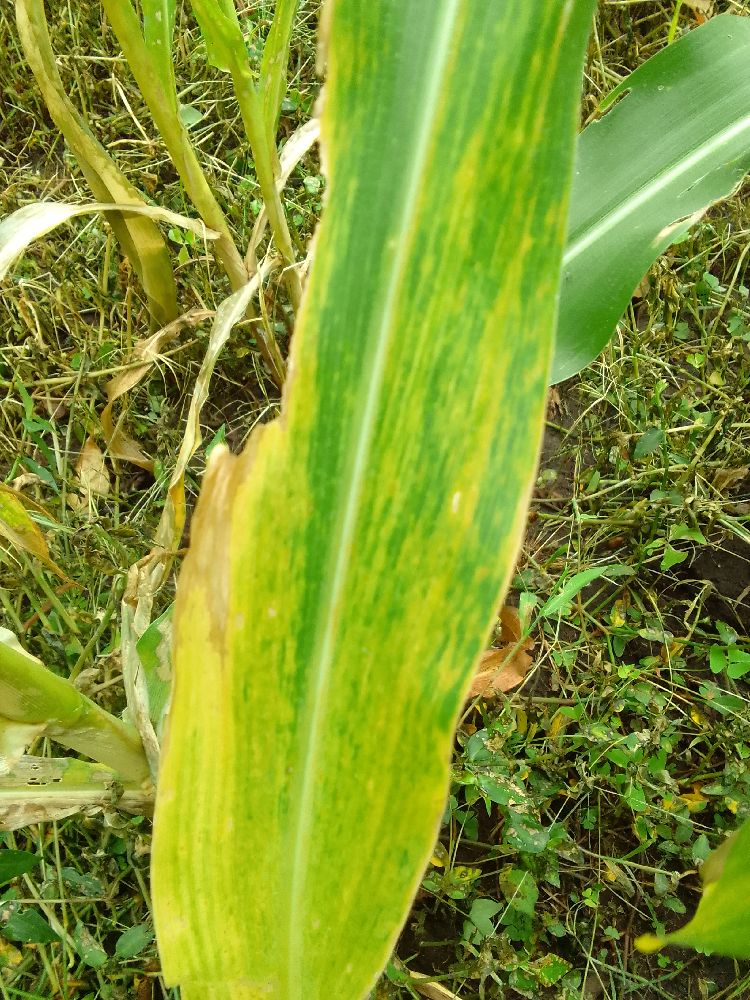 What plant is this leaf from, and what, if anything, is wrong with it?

maize, maize lethal necrosis
